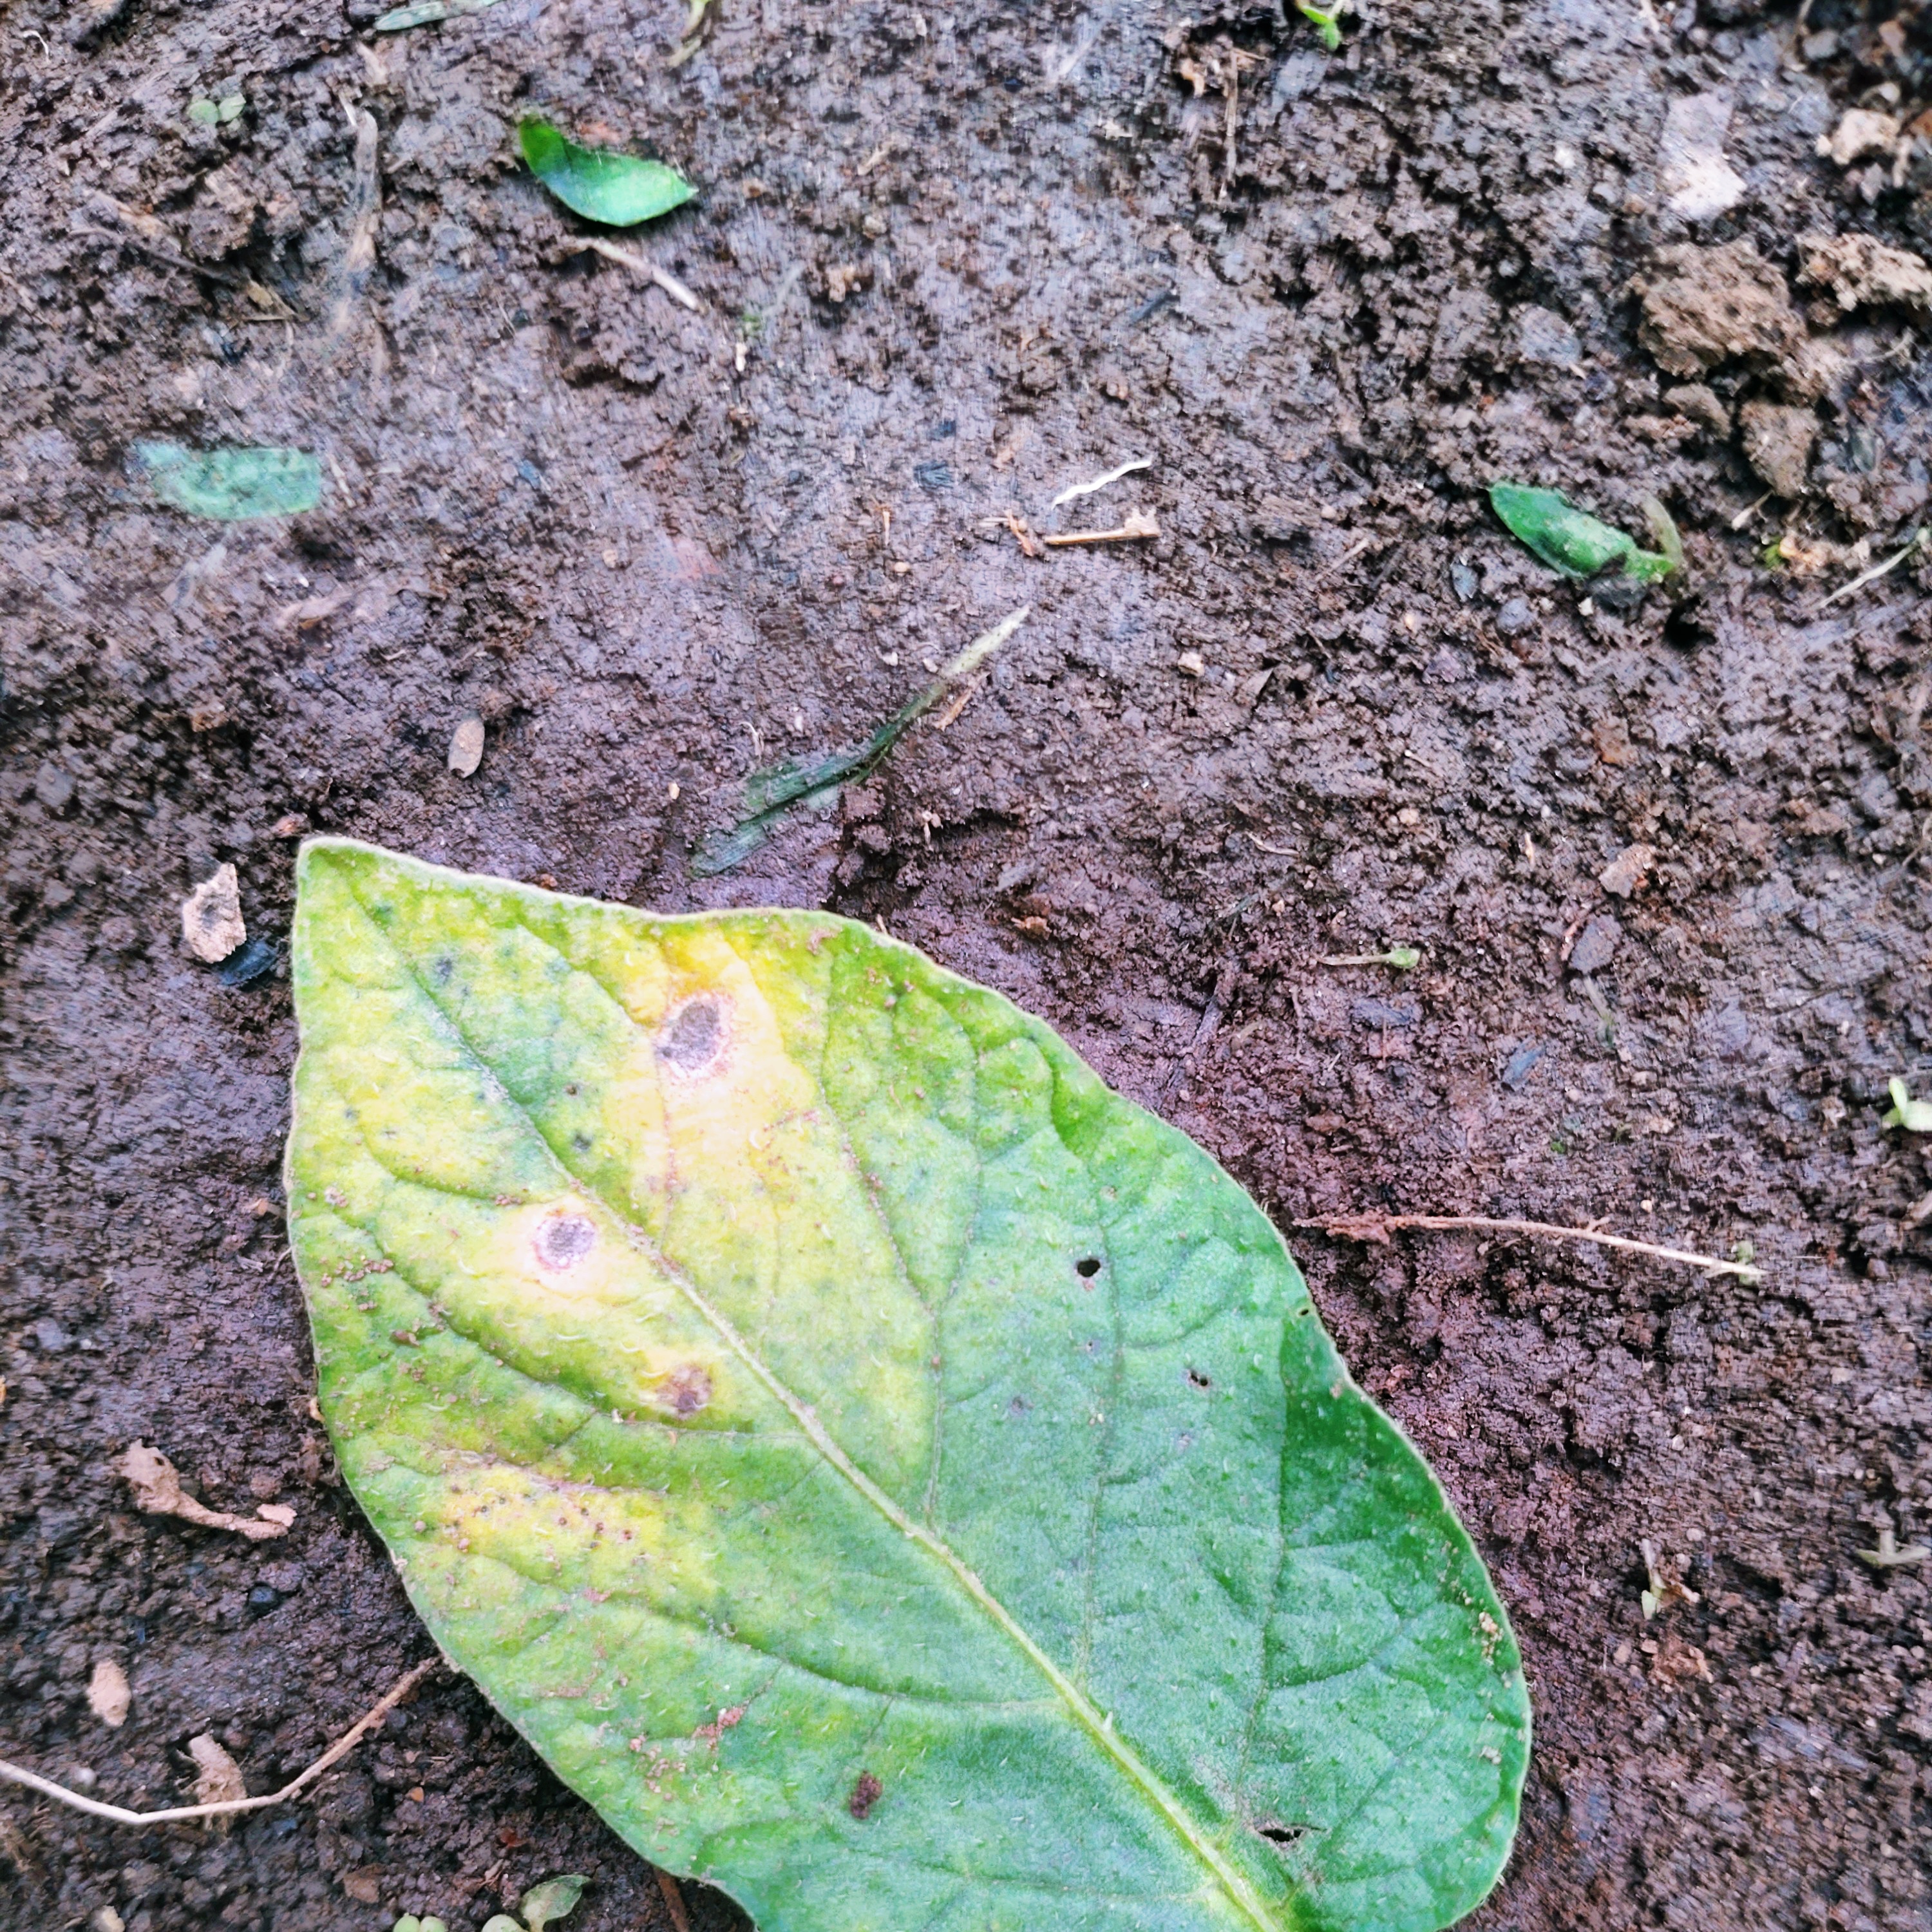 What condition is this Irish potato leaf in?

late blight
